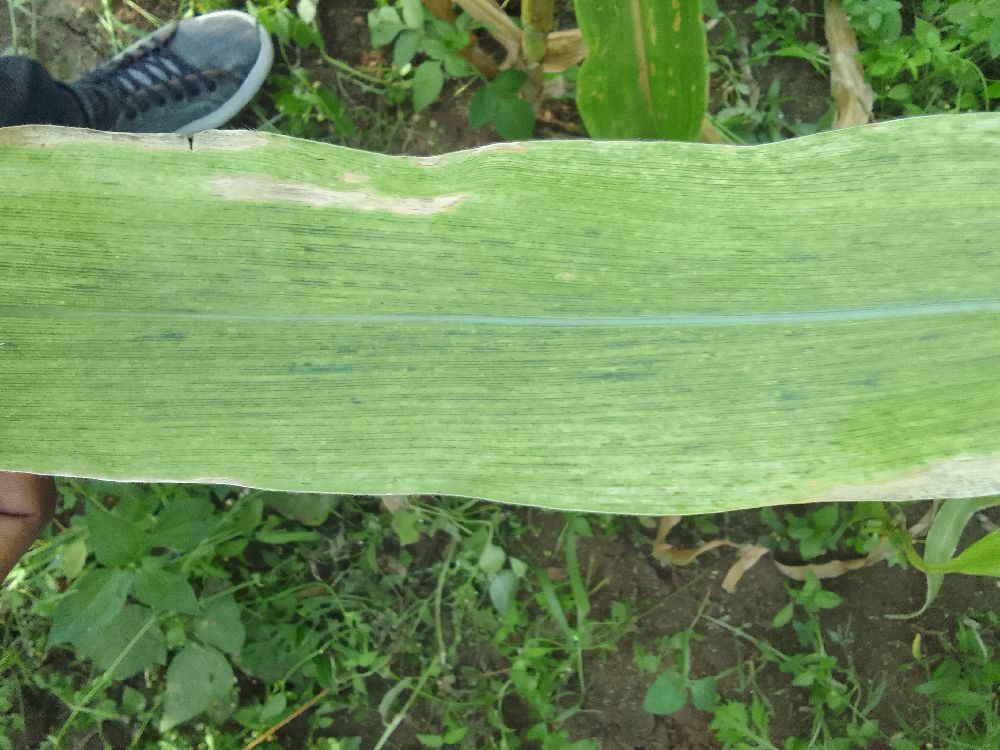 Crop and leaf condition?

maize, maize lethal necrosis
